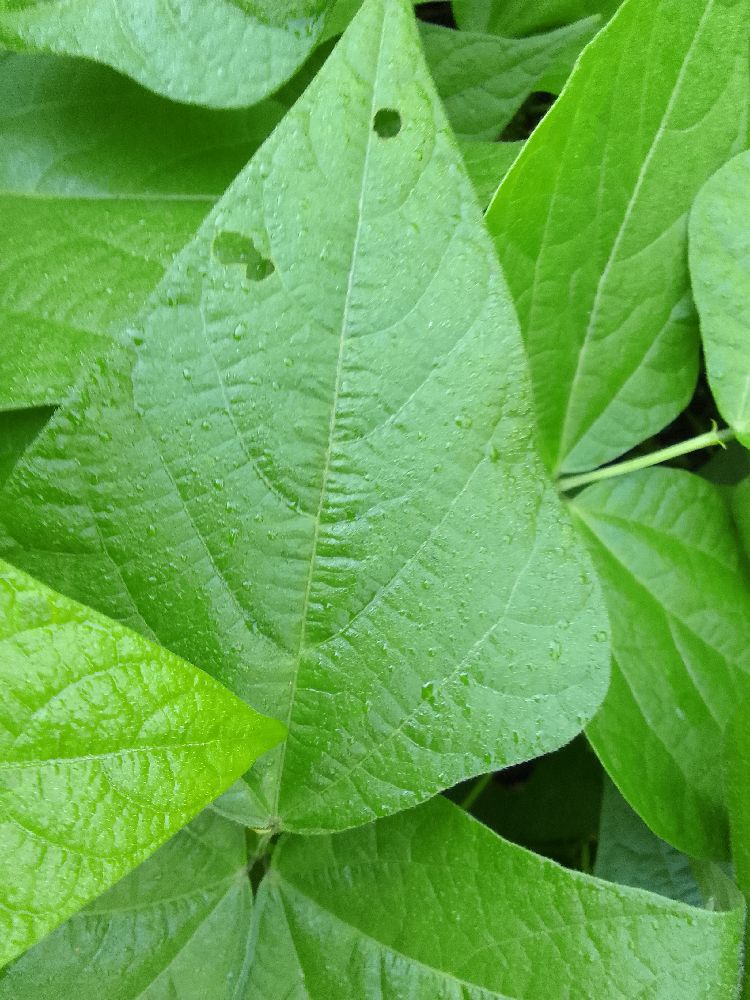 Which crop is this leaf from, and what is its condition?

common bean, healthy
